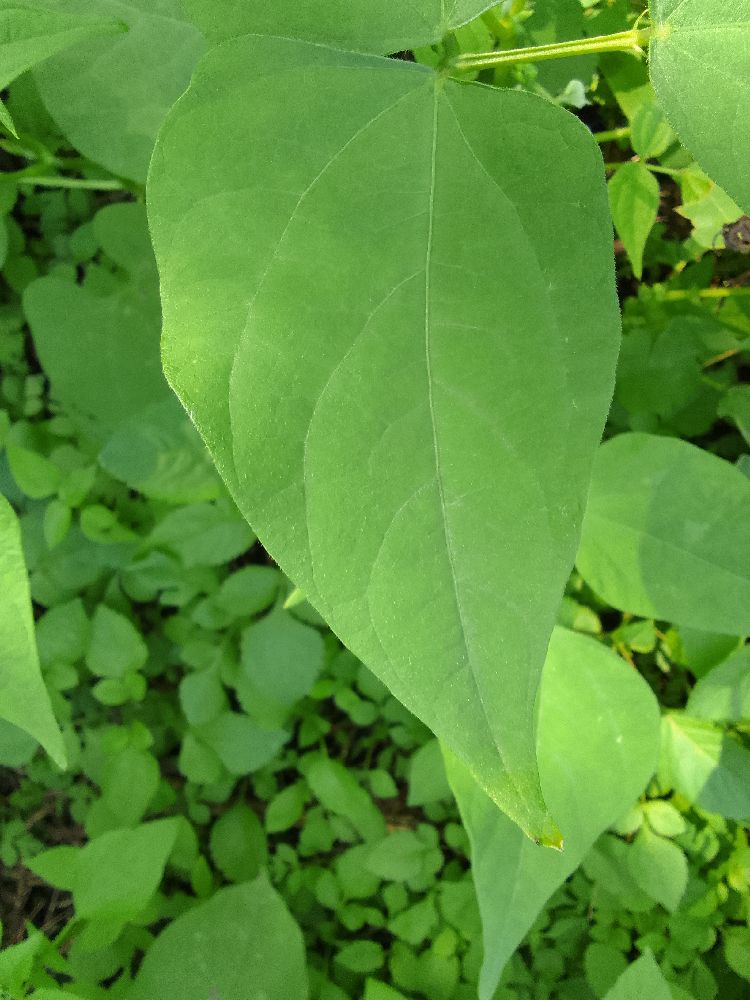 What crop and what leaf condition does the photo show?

common bean, healthy
